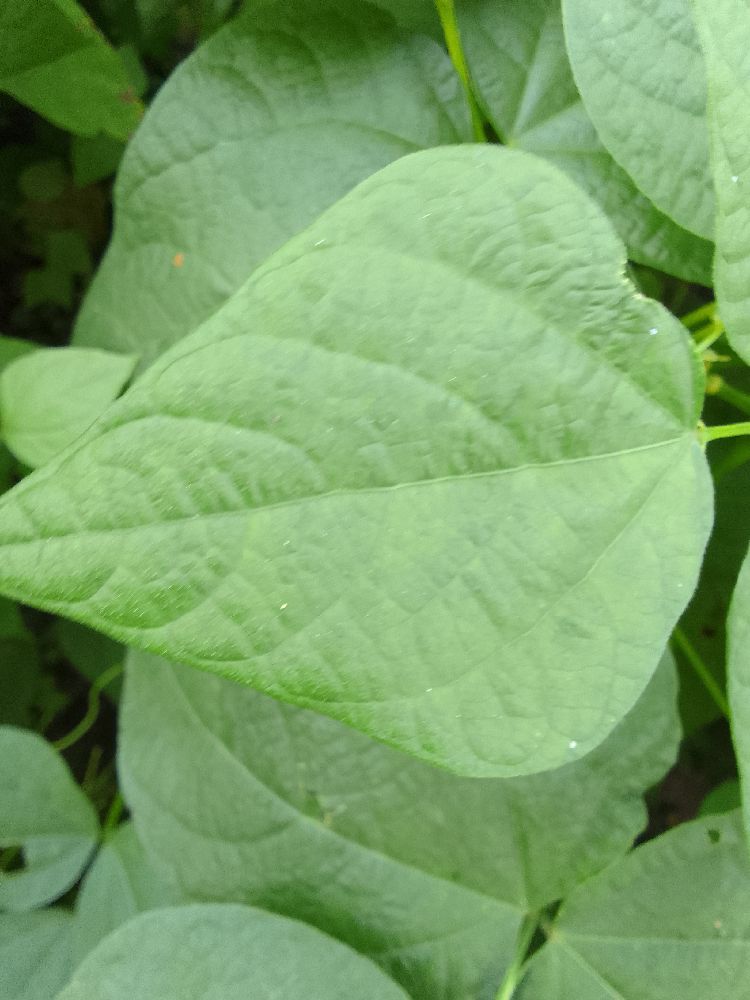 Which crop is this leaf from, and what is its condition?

common bean, healthy
